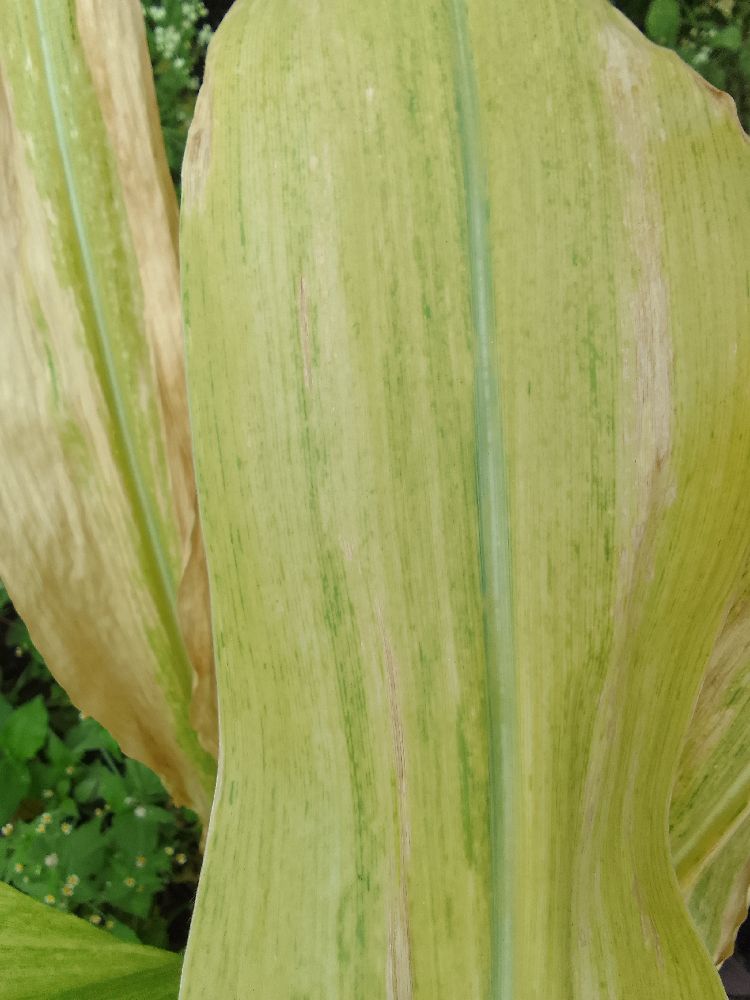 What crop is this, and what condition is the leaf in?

maize, maize lethal necrosis
